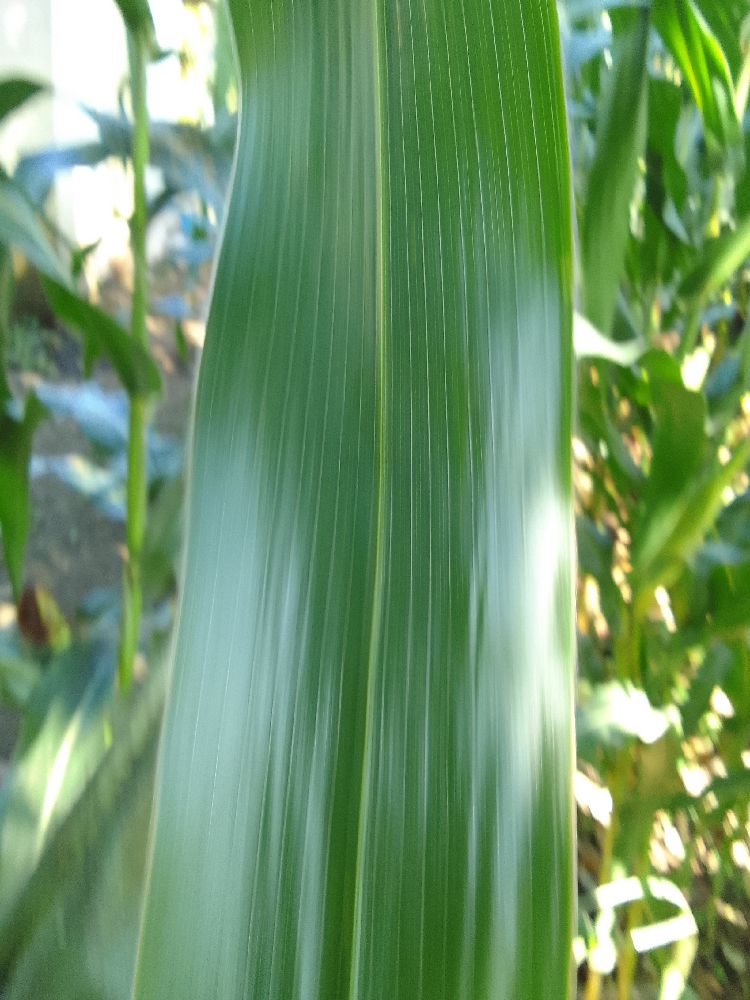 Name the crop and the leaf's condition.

maize, healthy
